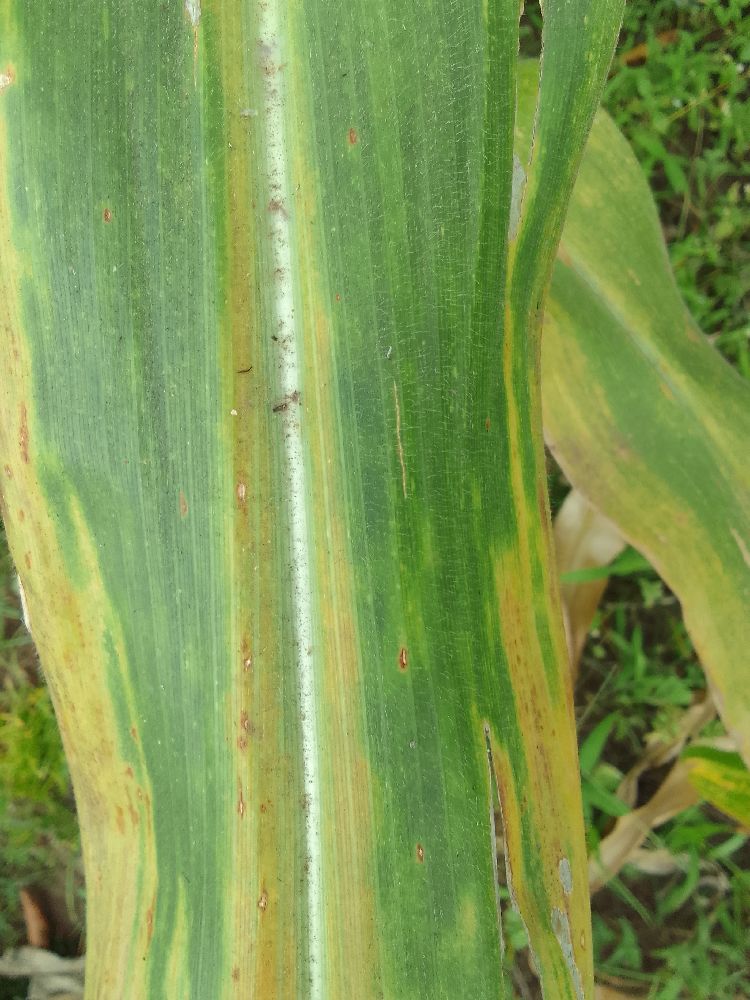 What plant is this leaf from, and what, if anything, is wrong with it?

maize, maize lethal necrosis
